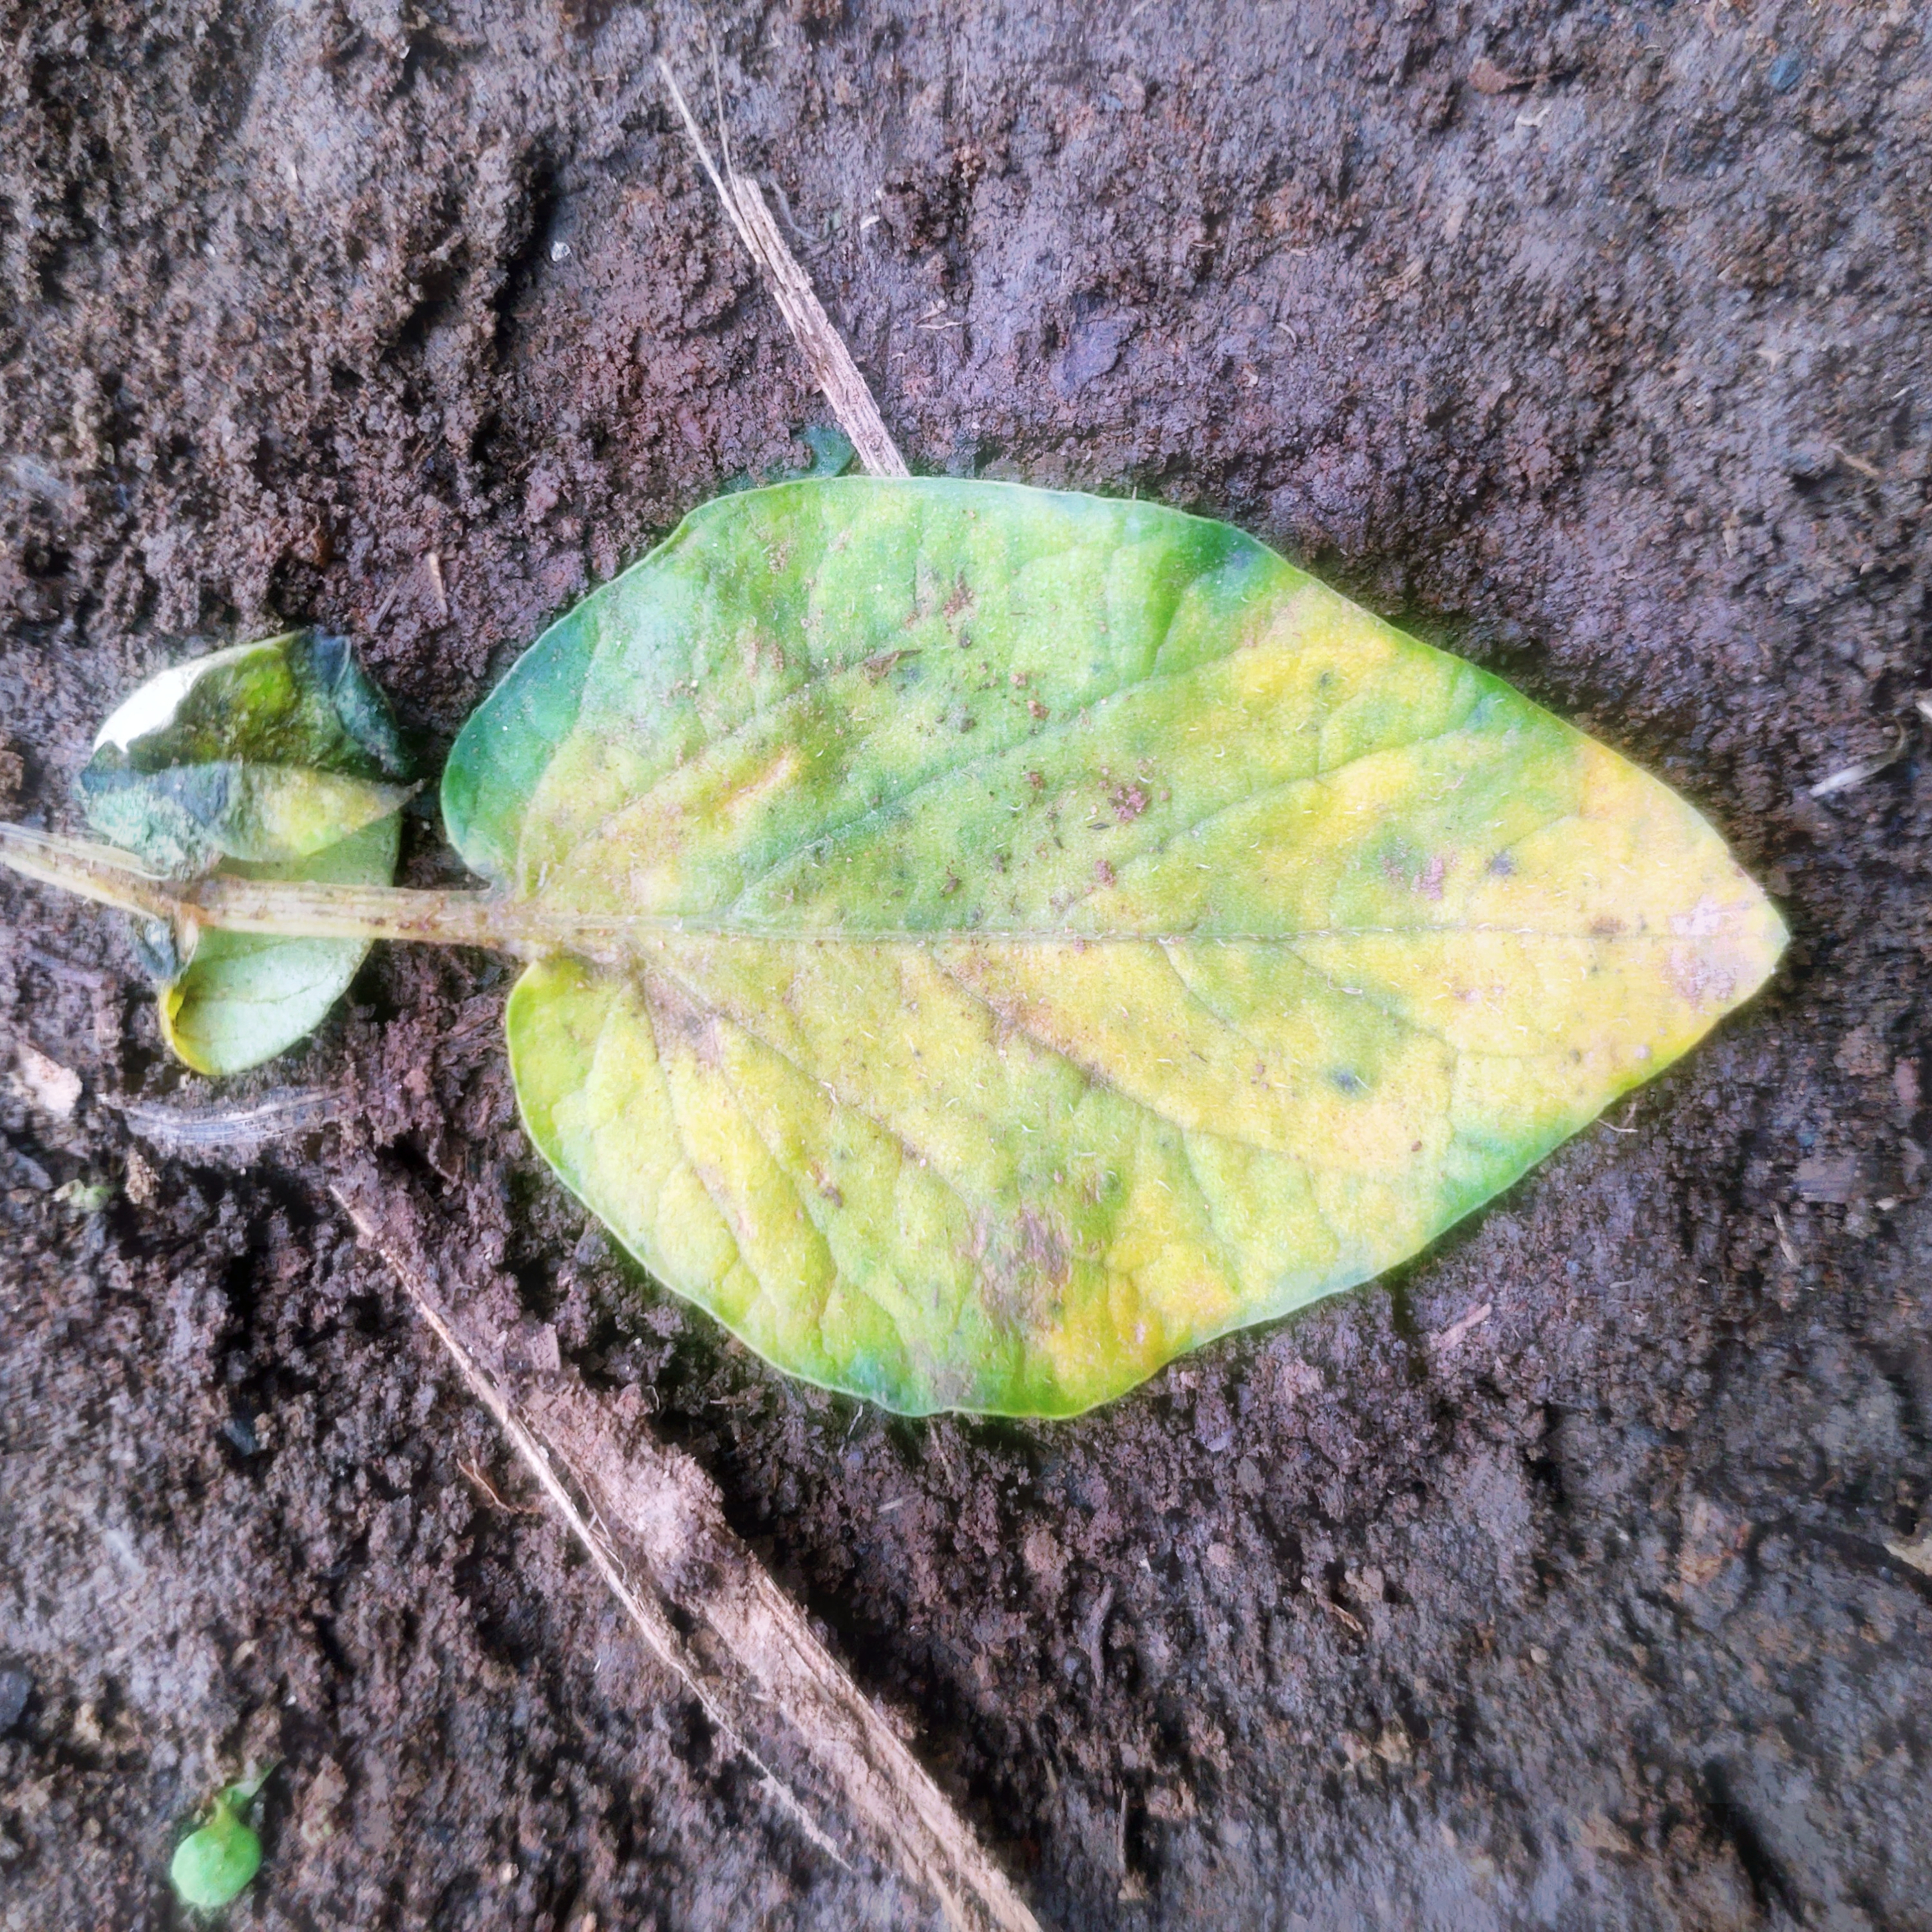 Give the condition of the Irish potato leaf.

late blight
